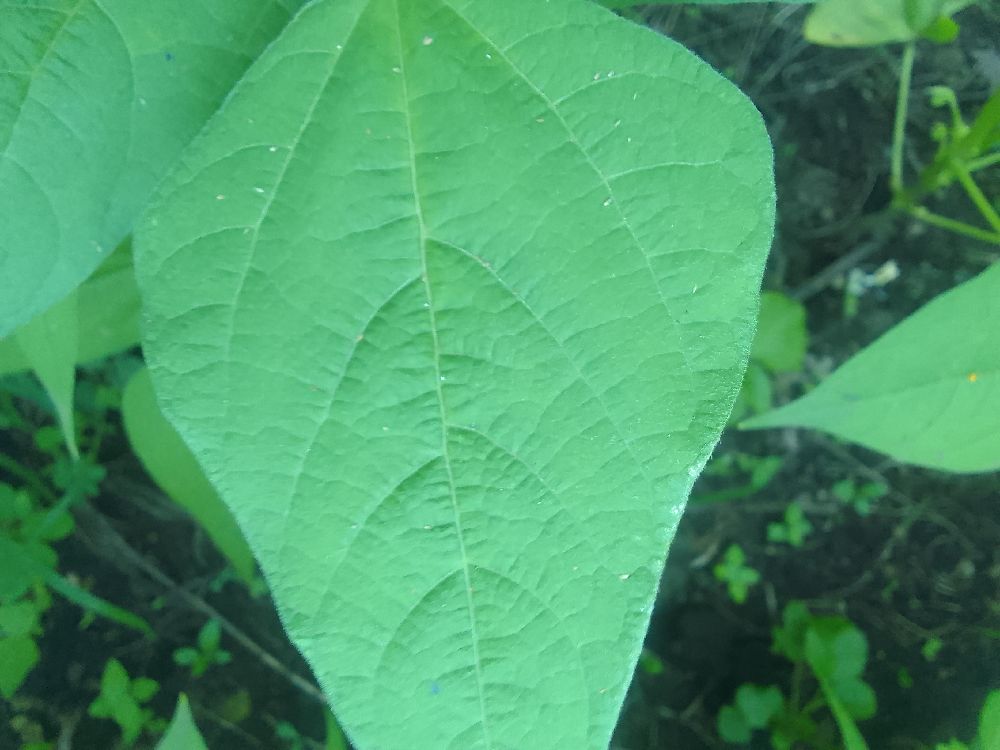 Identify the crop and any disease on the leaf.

common bean, healthy
